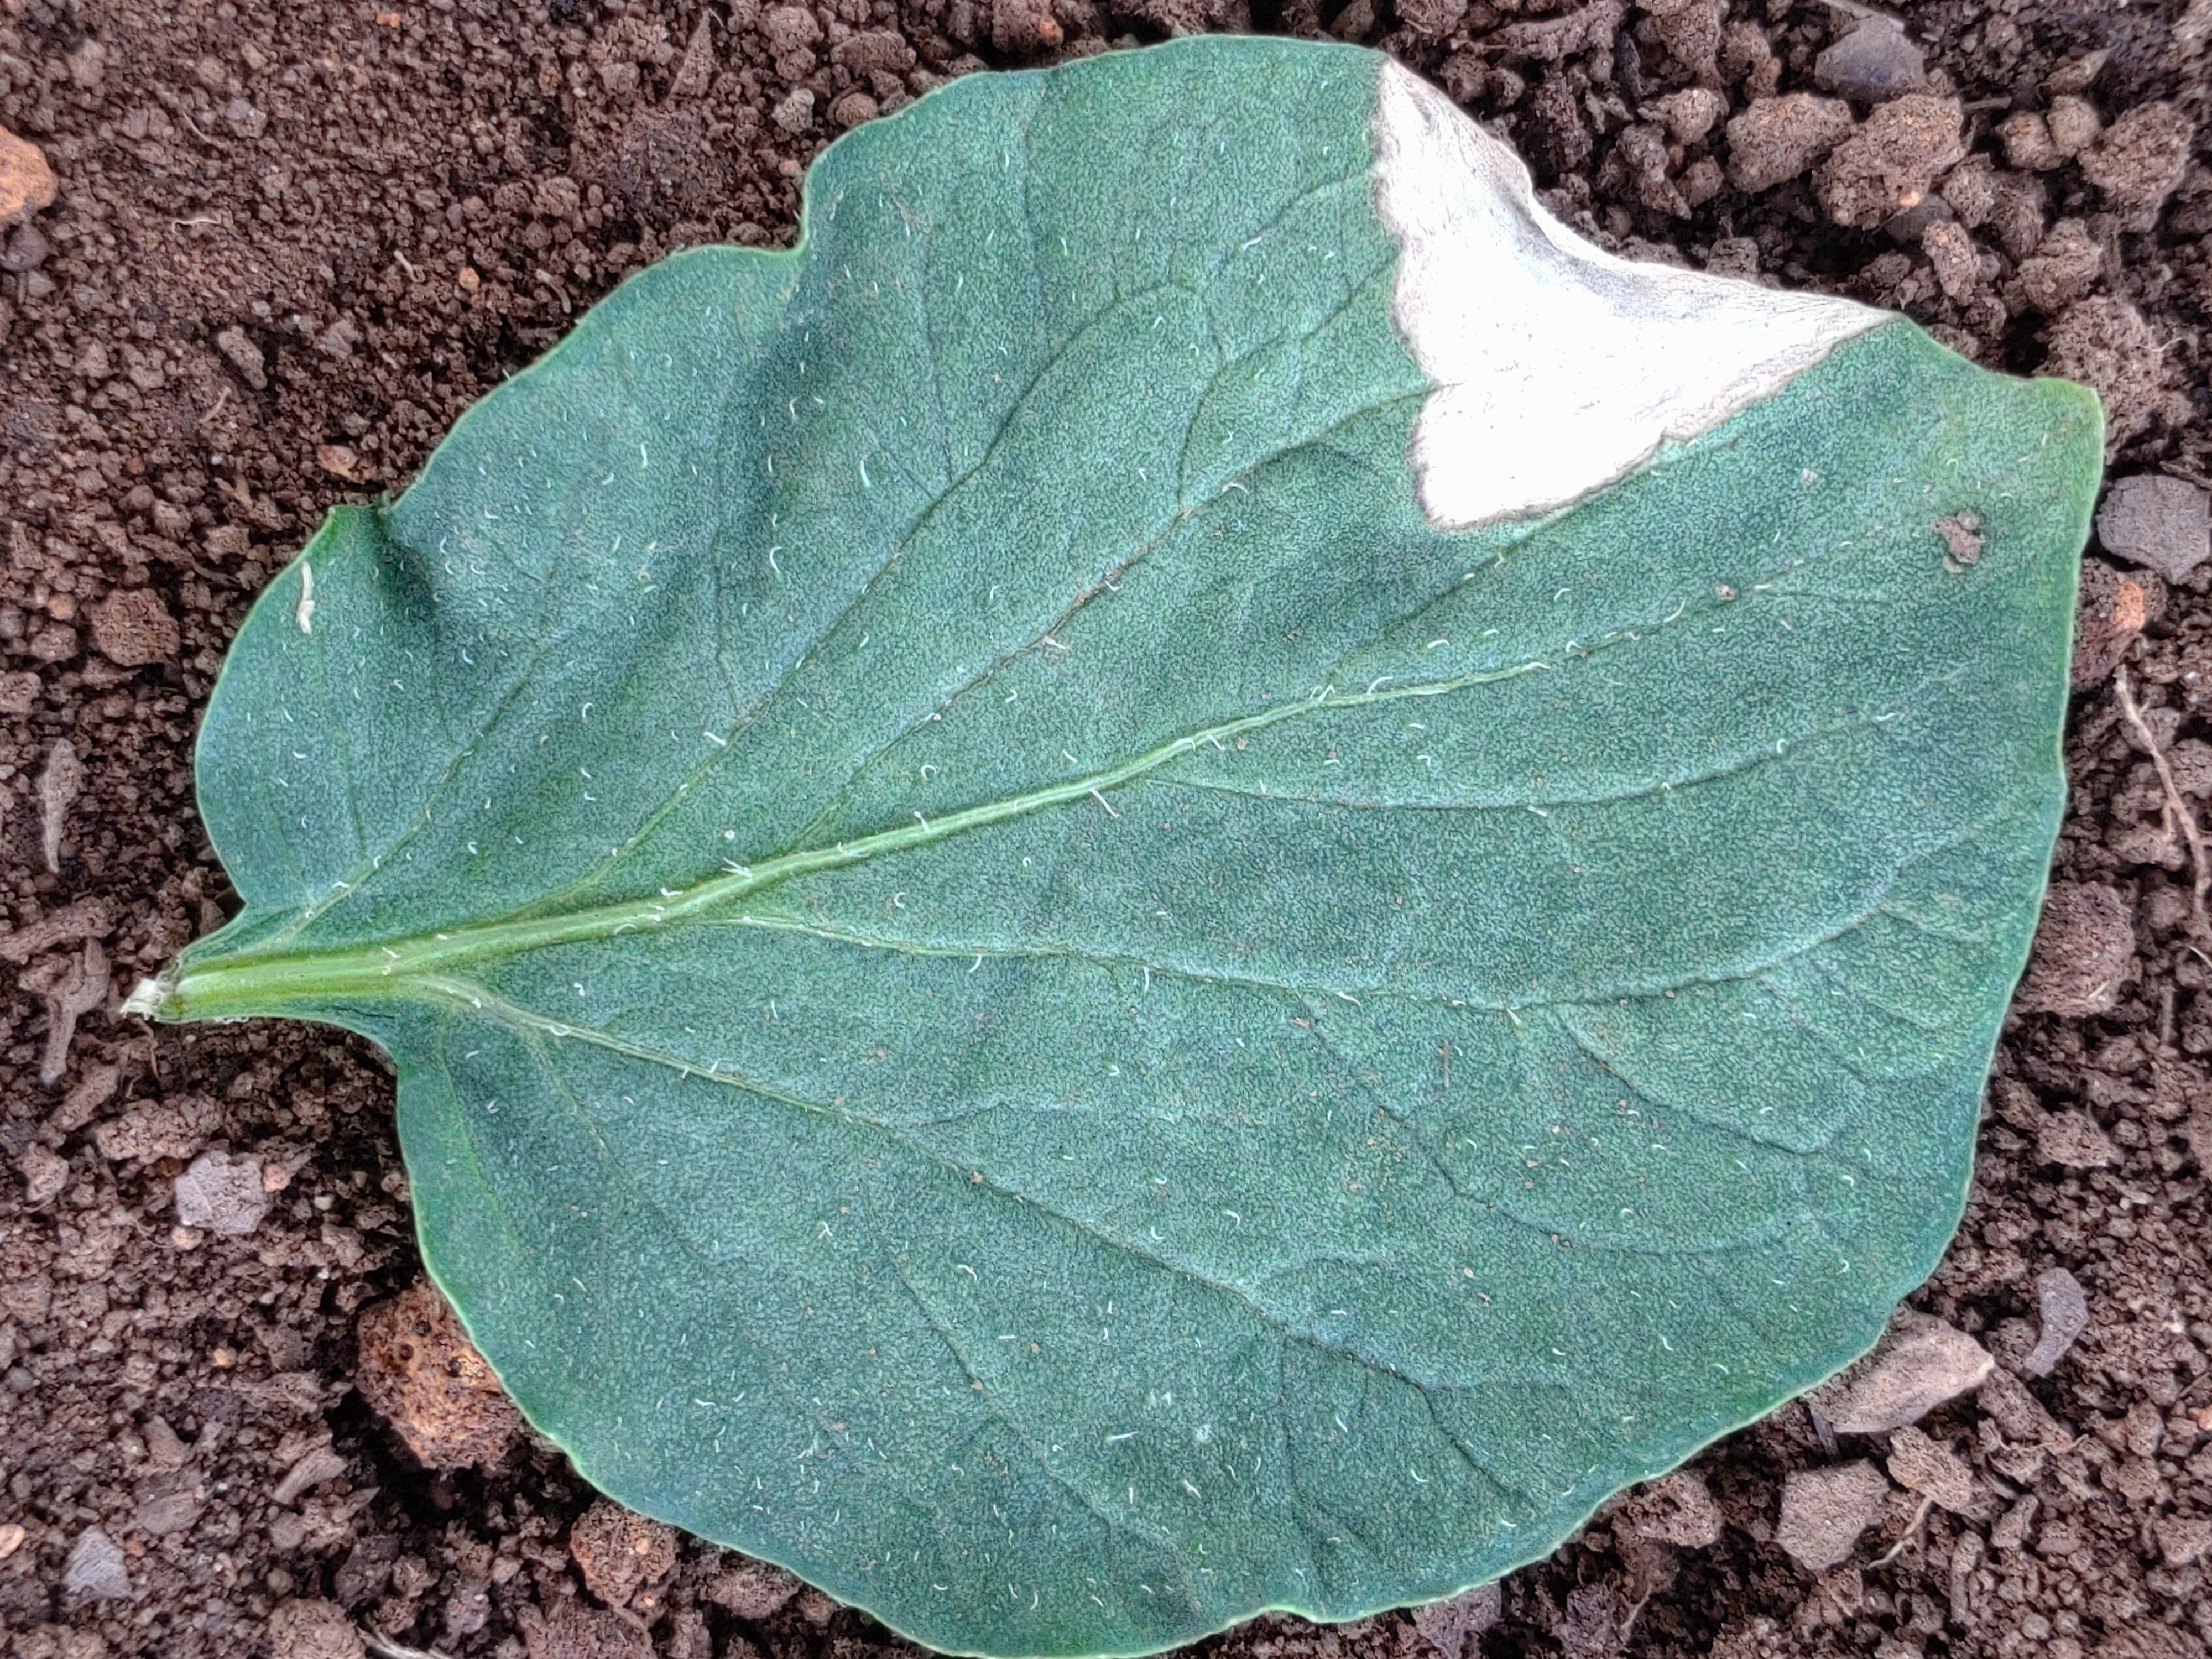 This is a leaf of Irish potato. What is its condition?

early blight
